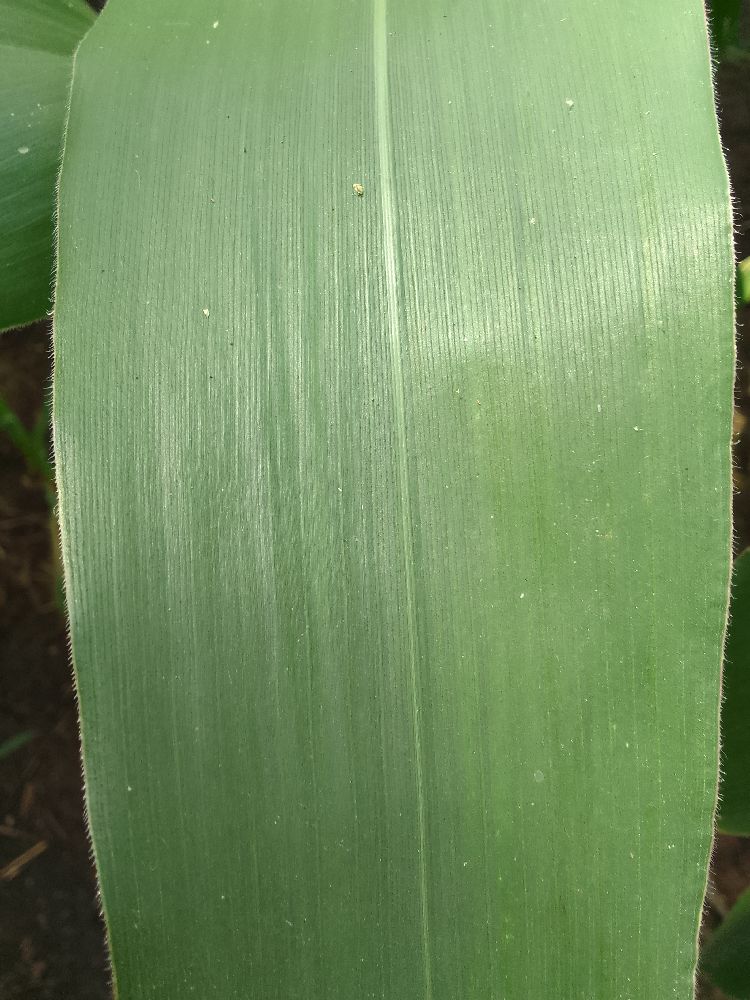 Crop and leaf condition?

maize, healthy
